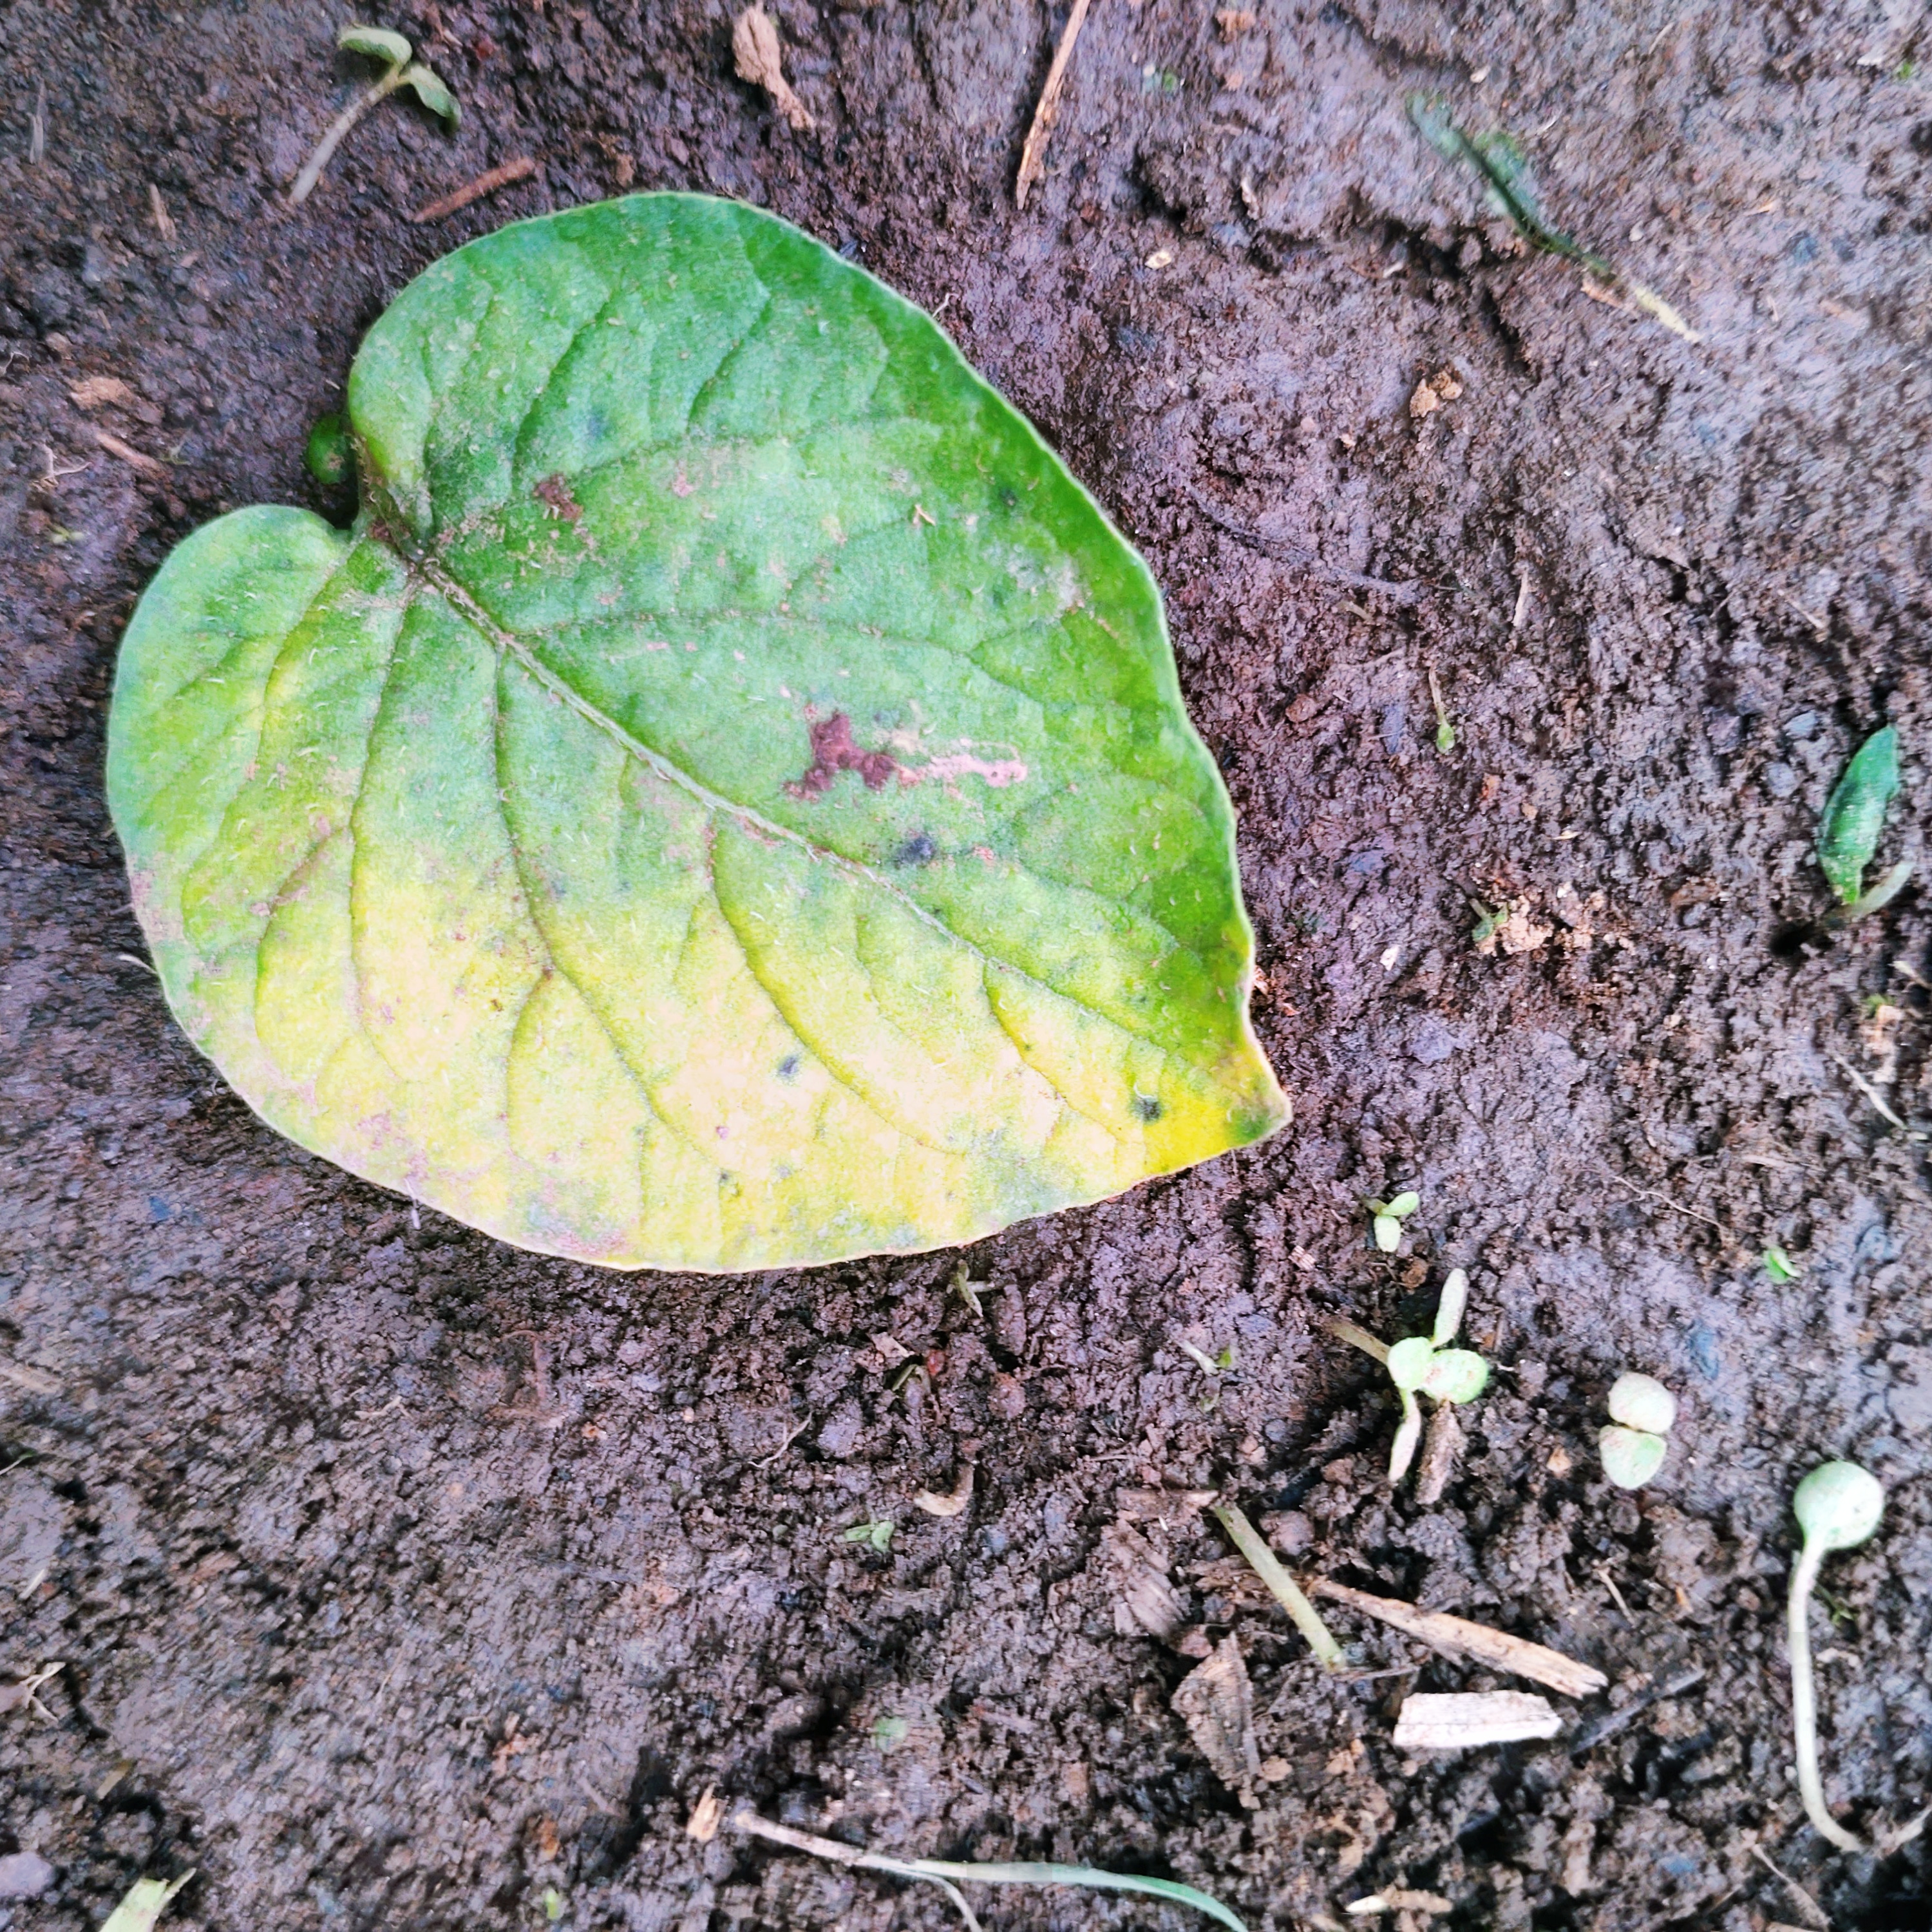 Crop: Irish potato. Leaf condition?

late blight
